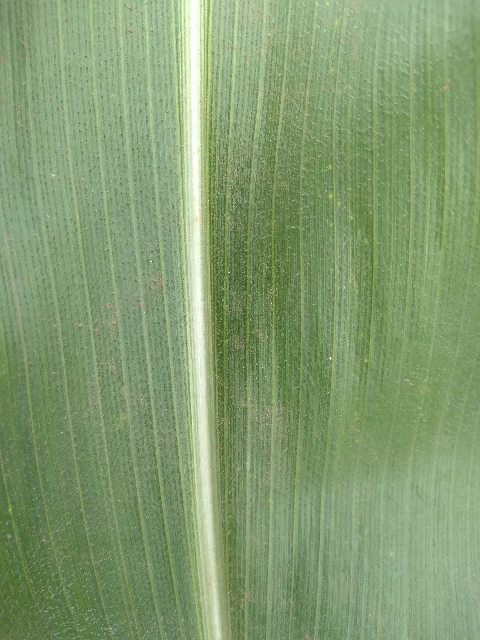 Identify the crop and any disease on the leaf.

maize, healthy
